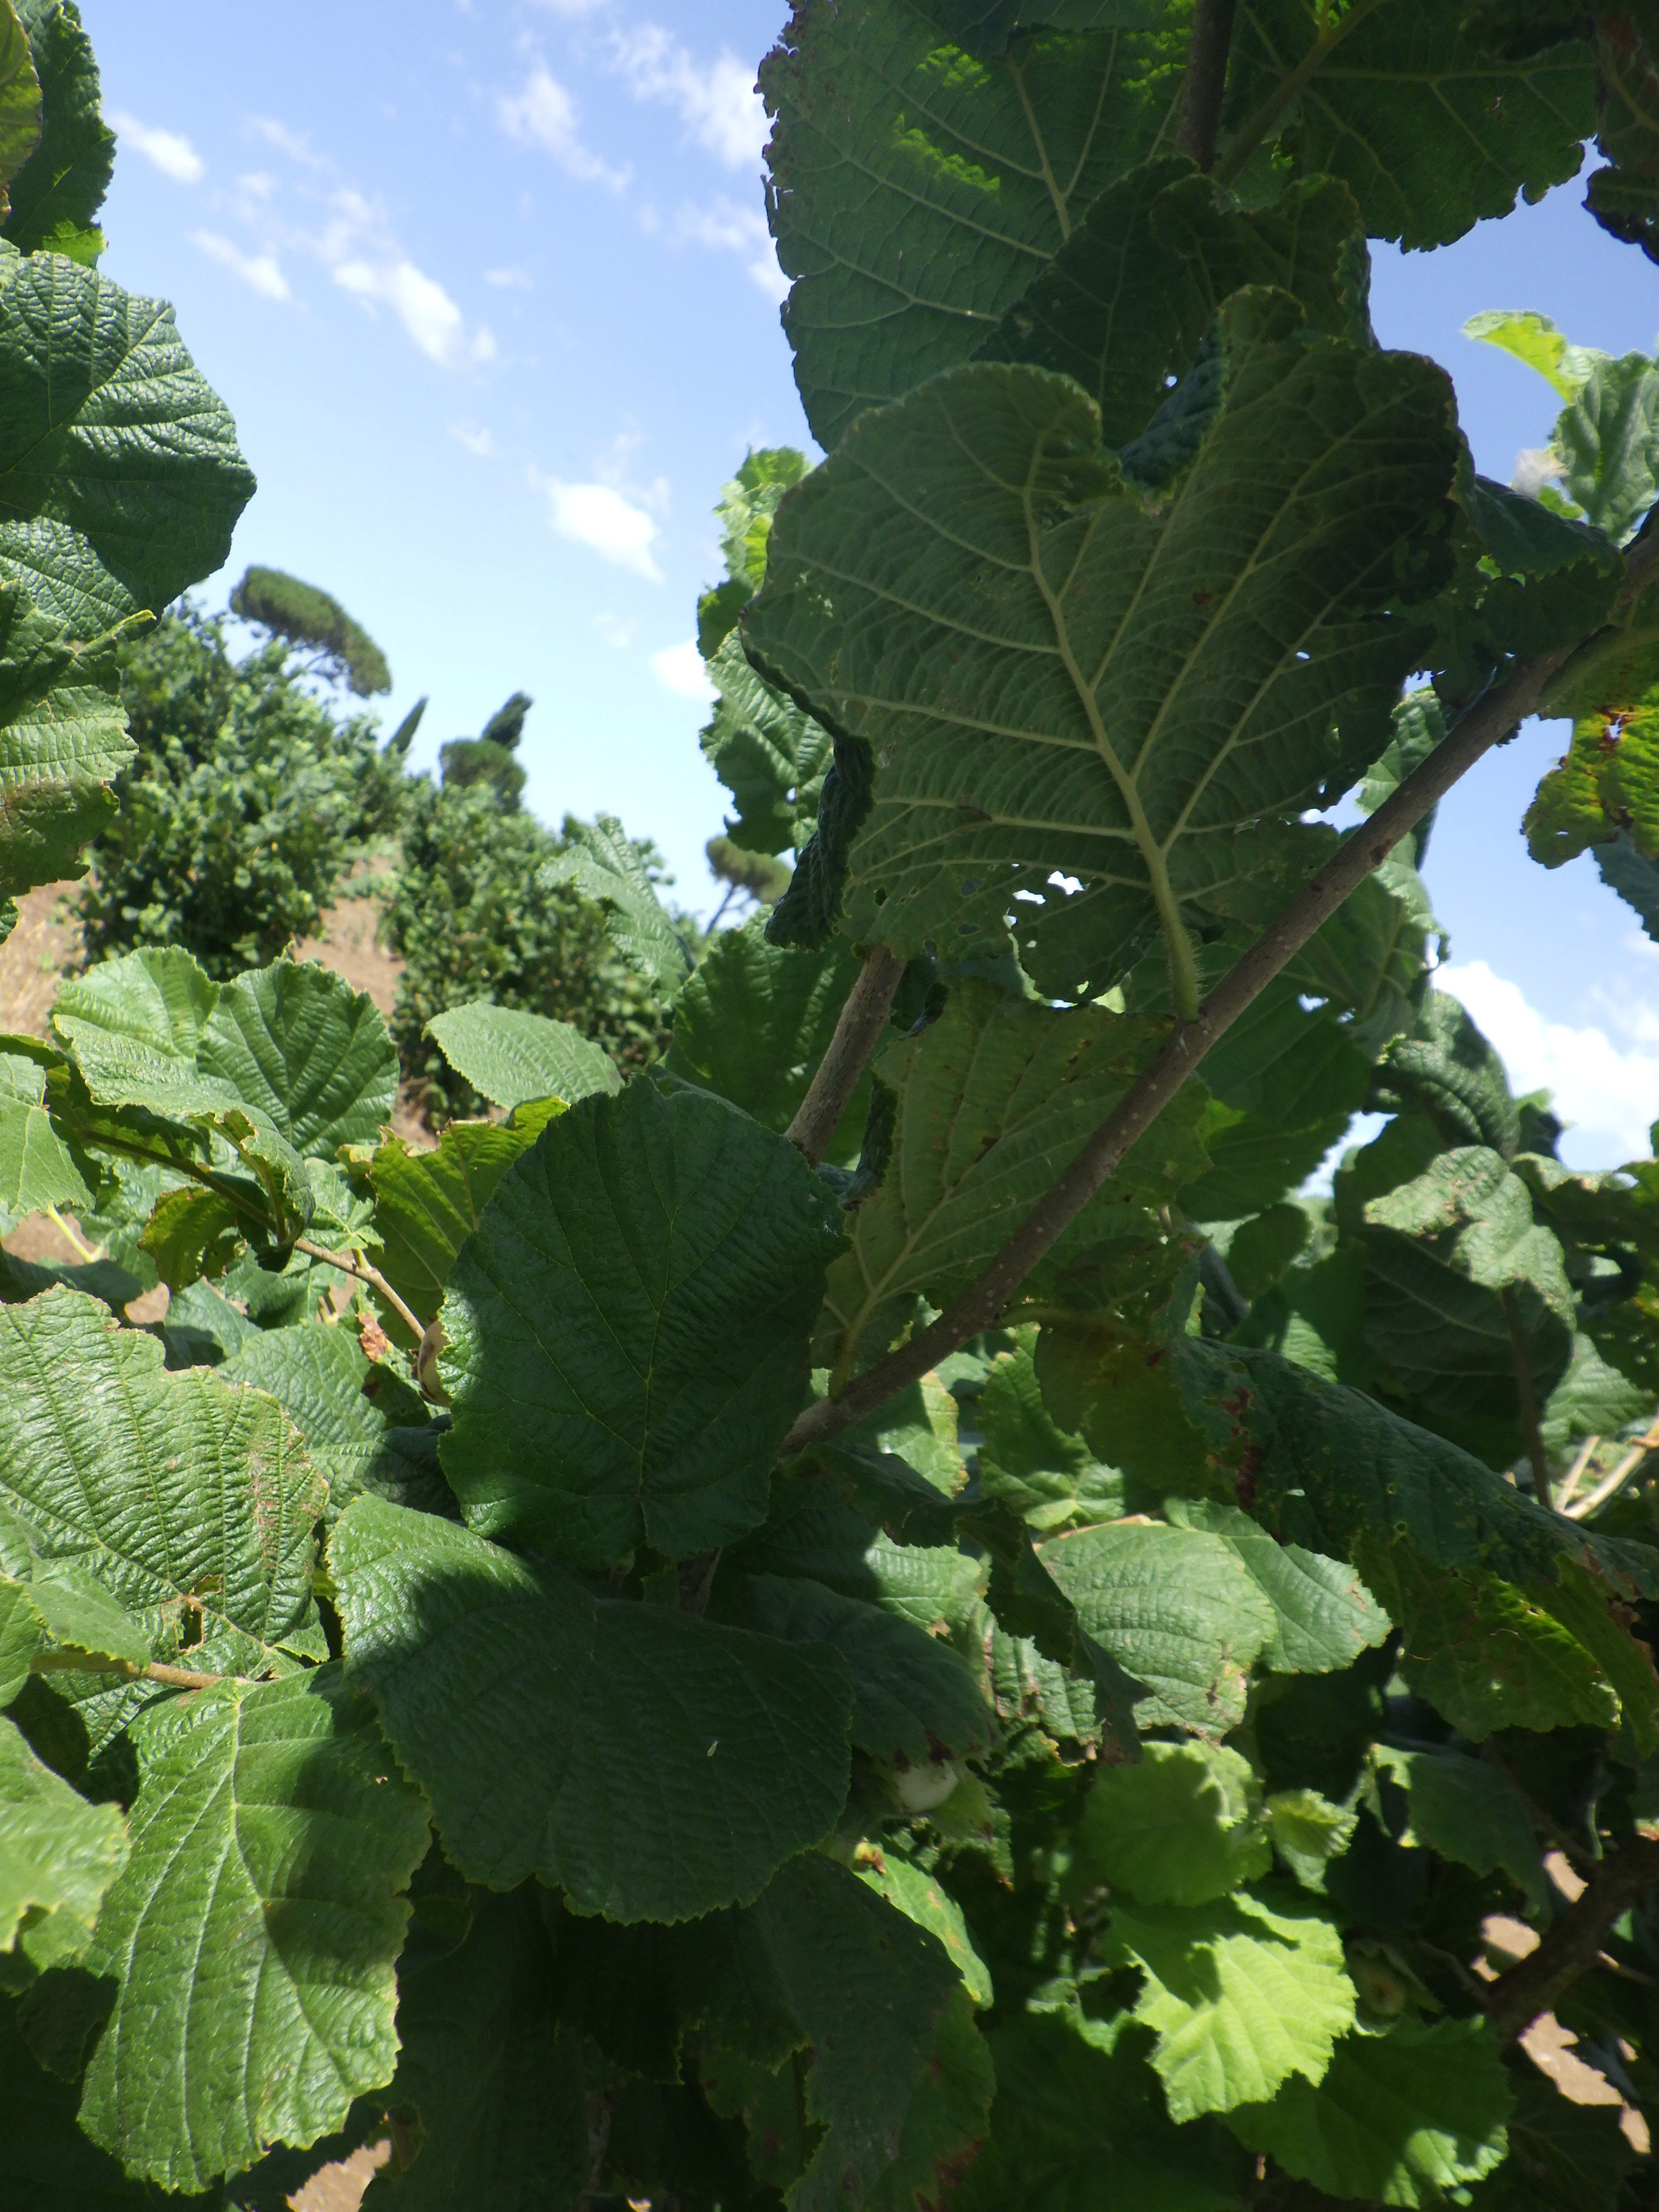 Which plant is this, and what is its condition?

hazel, phytophagous, sunburn
